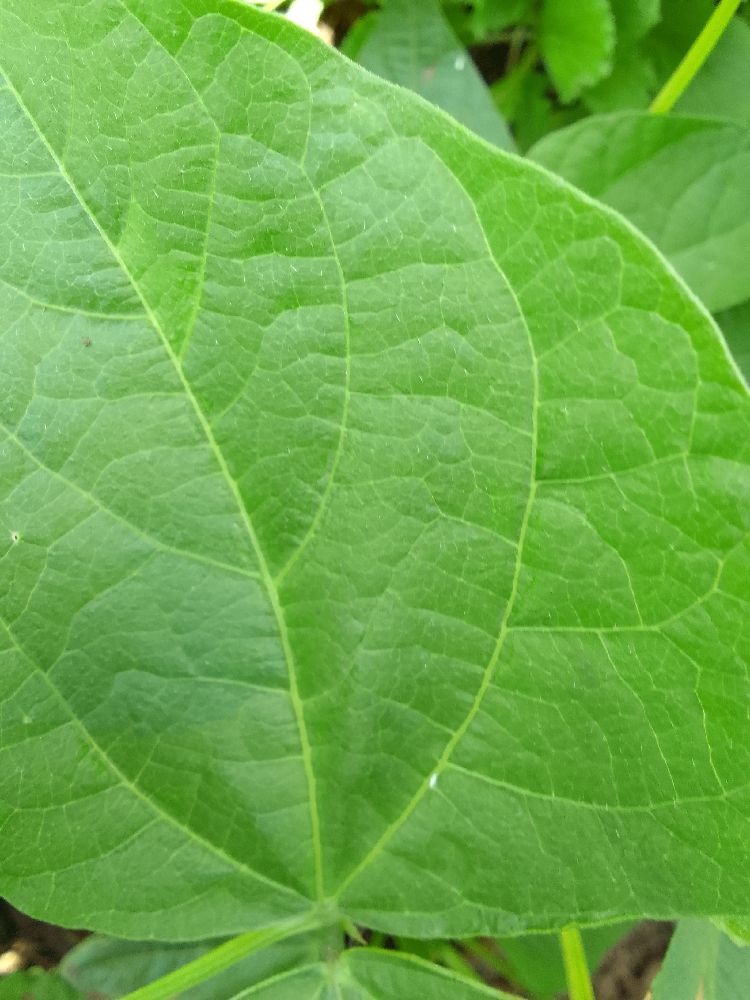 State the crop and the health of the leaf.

common bean, healthy
